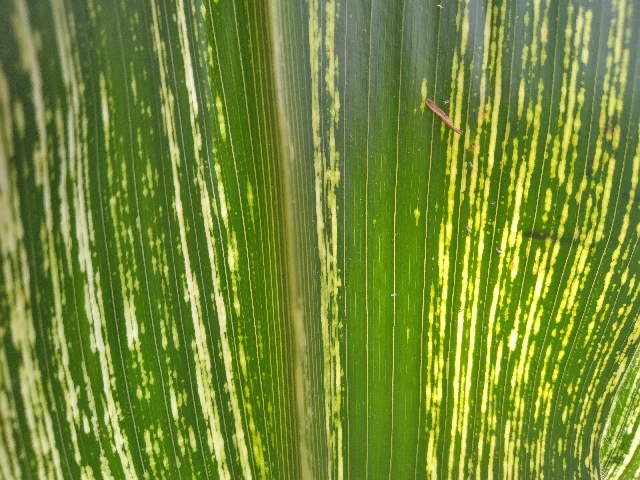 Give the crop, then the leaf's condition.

maize, maize streak virus
